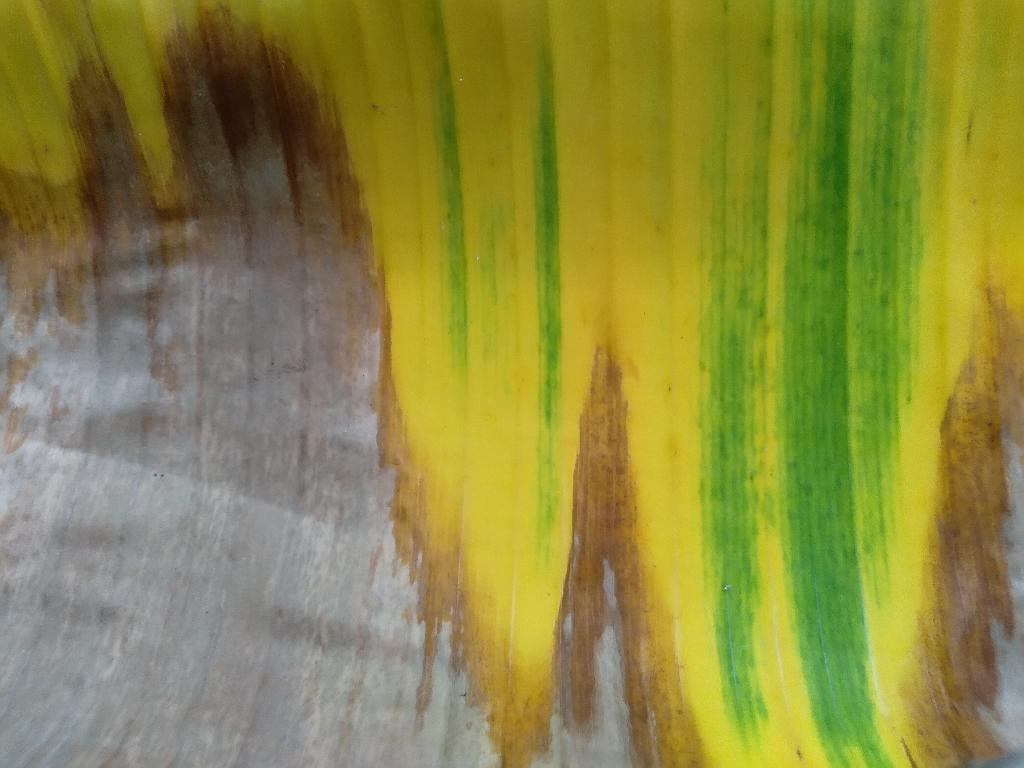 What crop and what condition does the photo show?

banana, fusarium wilt race 1
